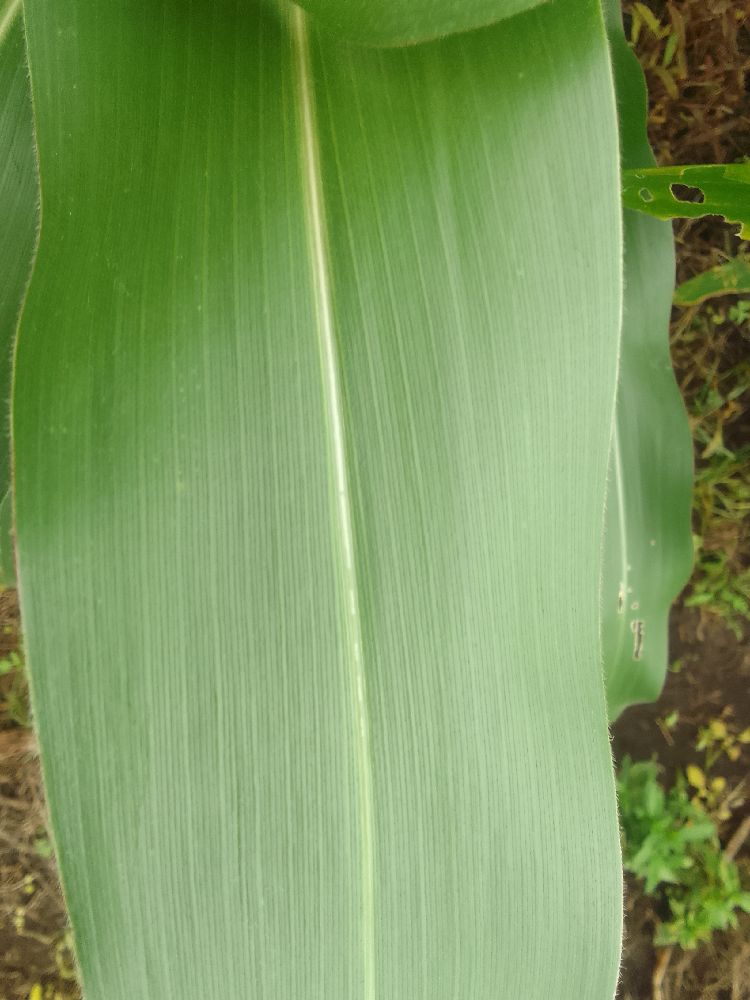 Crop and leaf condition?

maize, healthy
